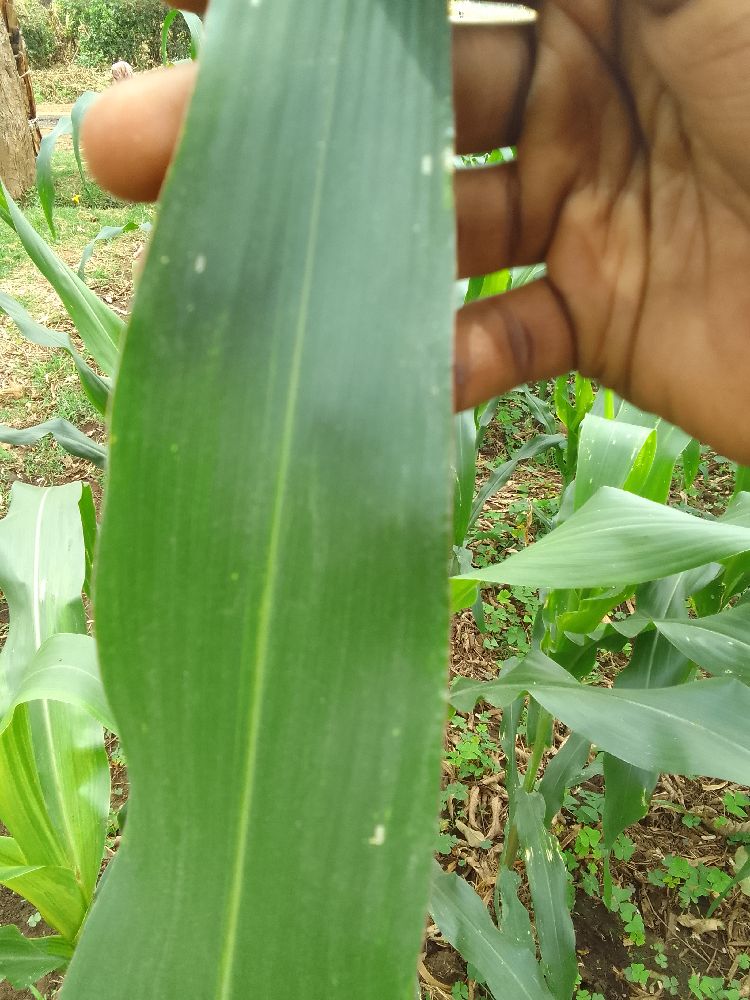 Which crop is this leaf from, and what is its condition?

maize, healthy
